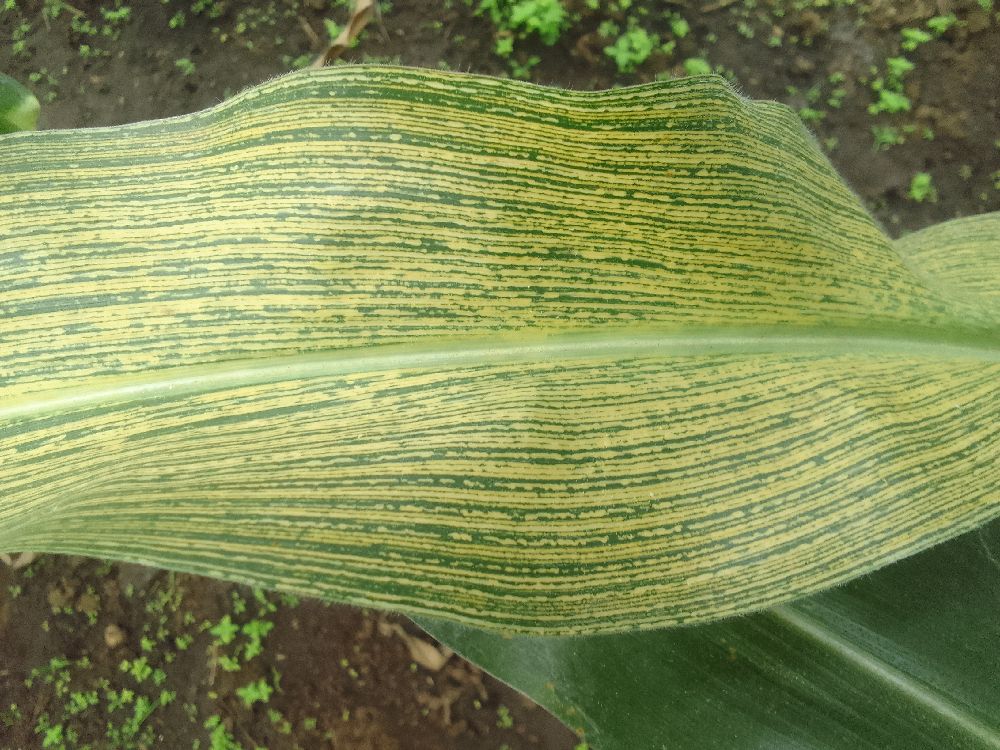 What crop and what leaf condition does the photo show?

maize, maize streak virus
